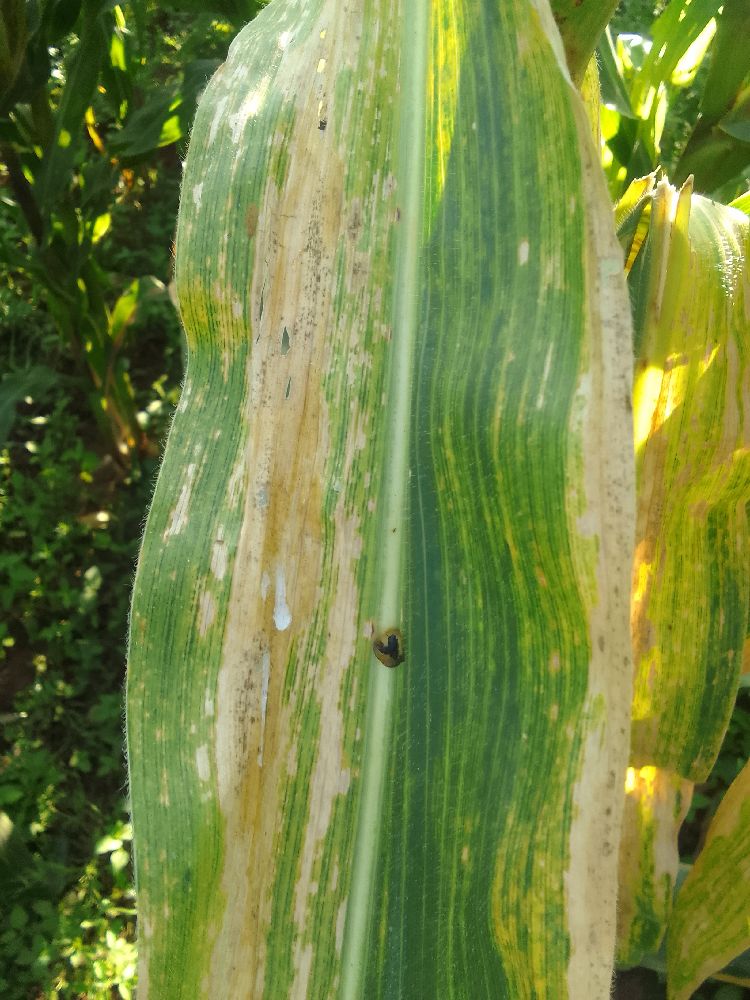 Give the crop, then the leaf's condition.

maize, maize lethal necrosis
